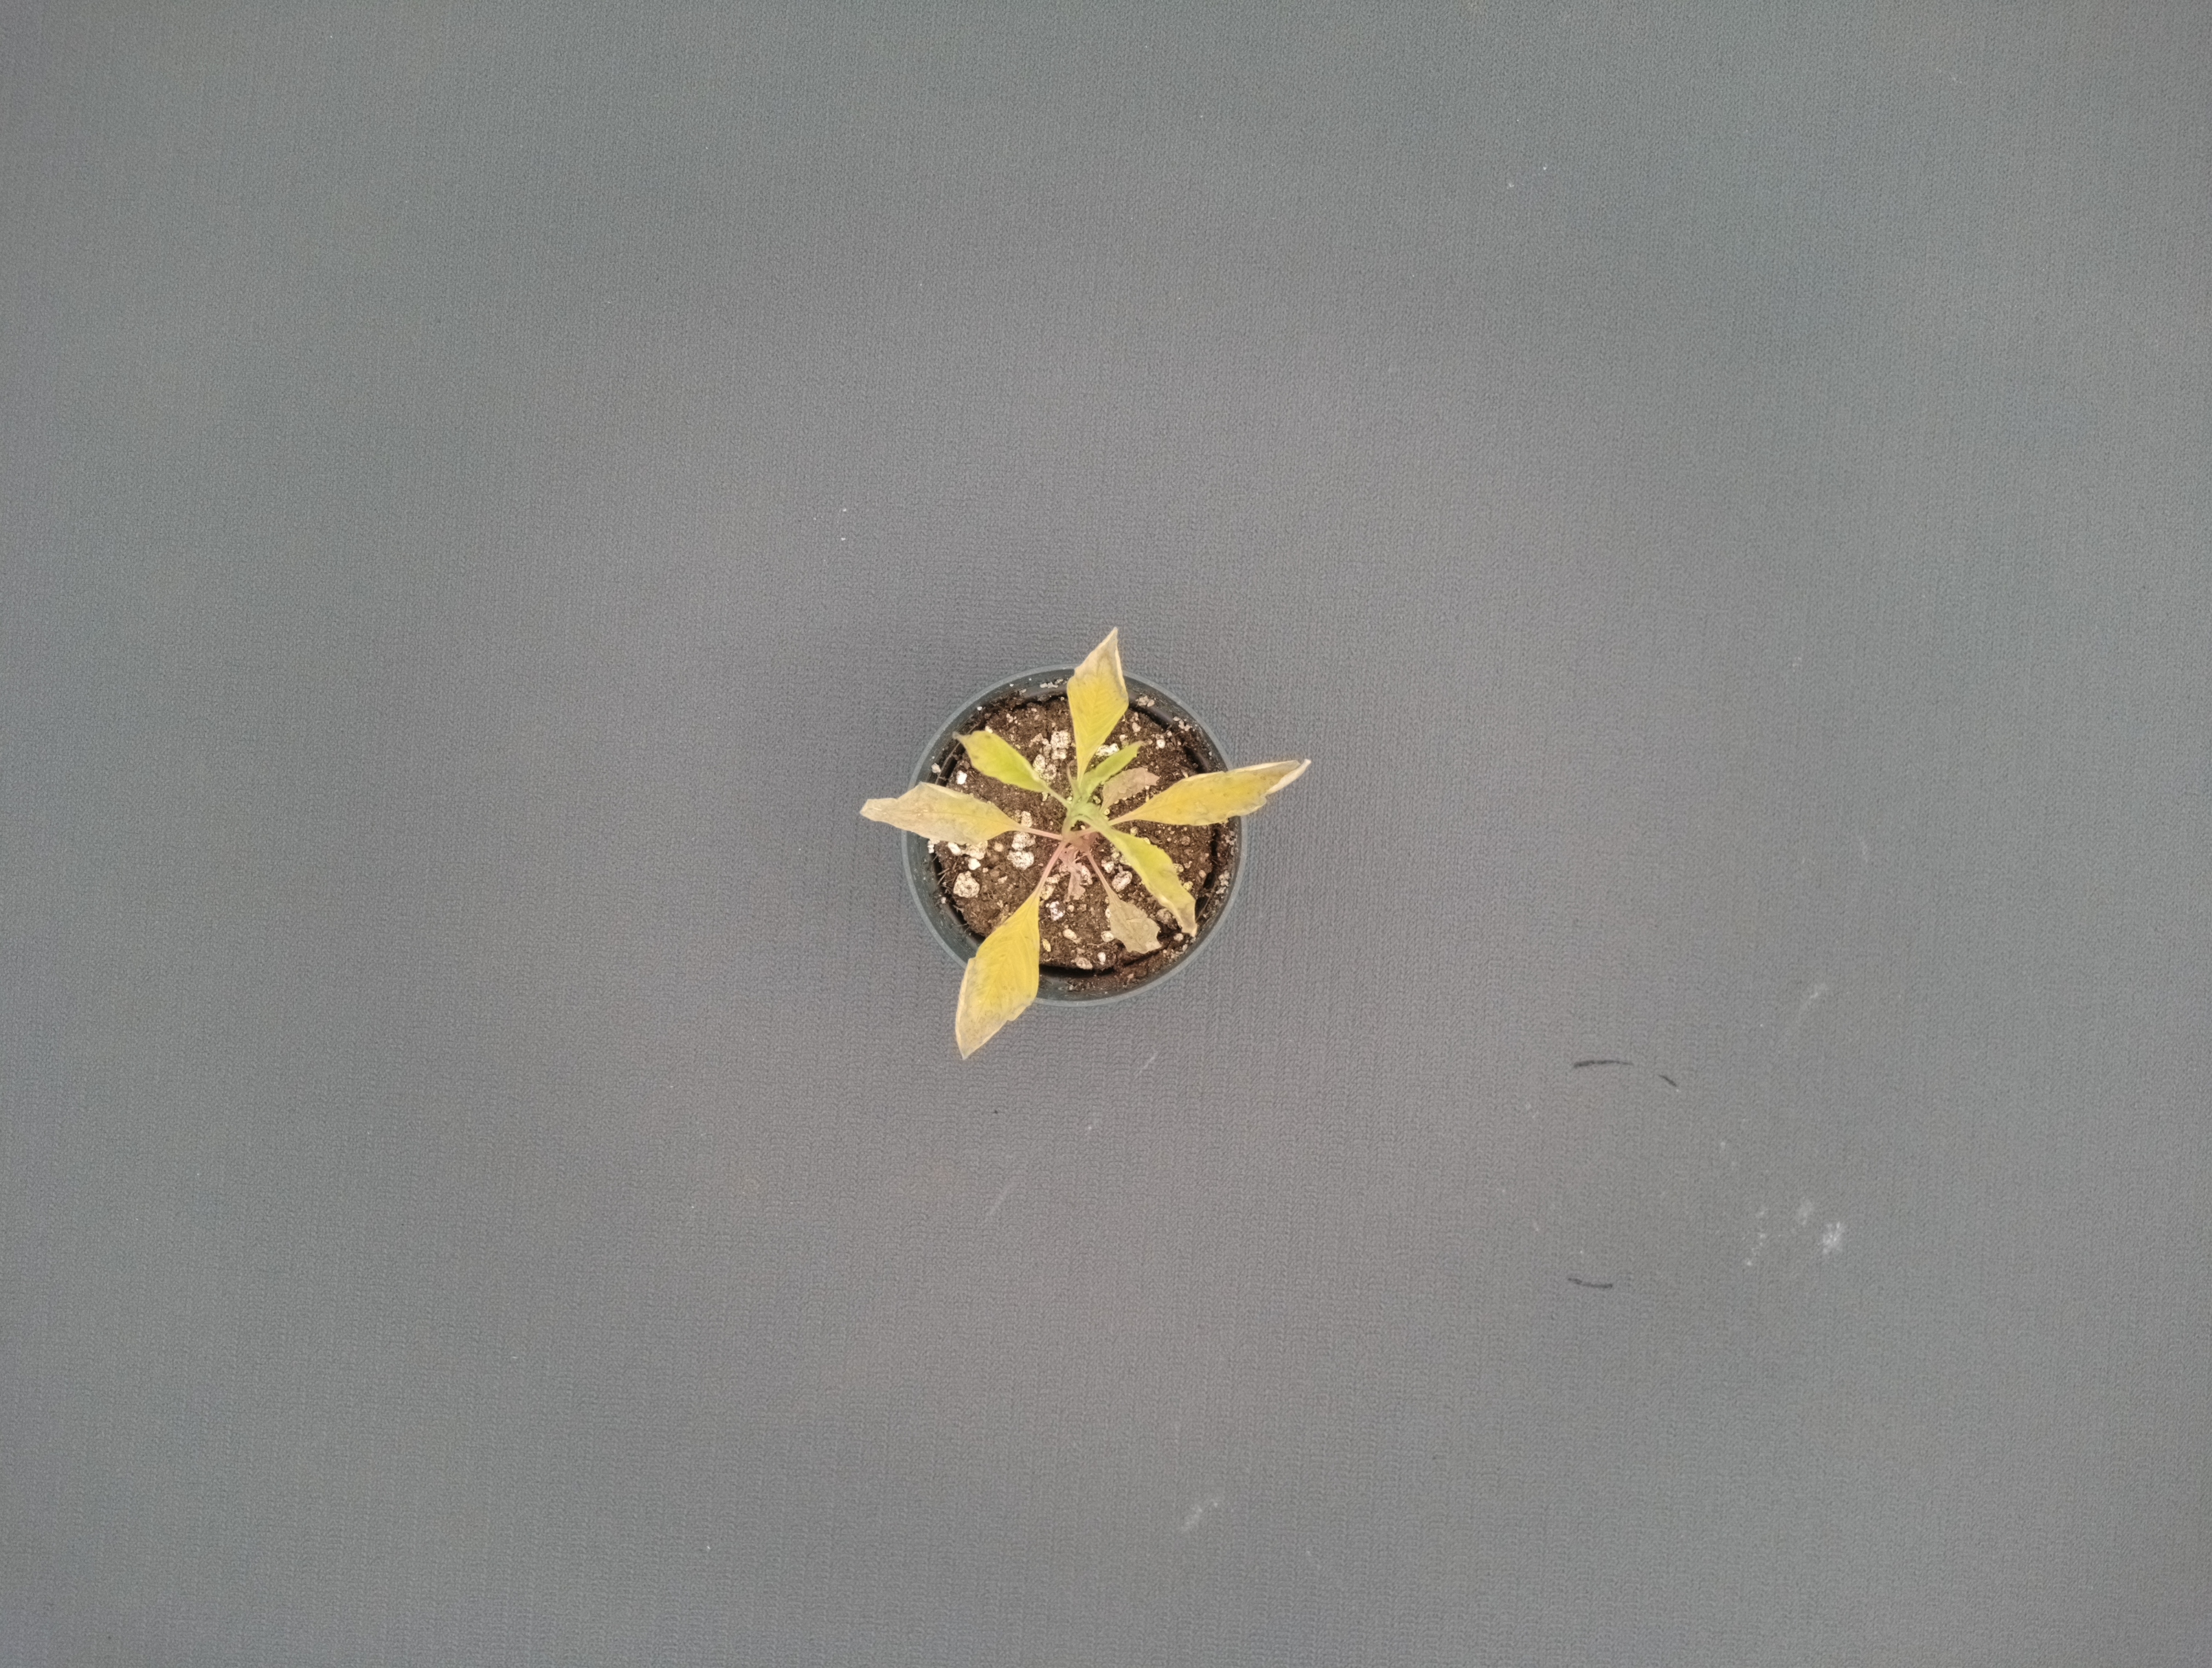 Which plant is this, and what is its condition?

waterhemp, chlorosis necrosis
